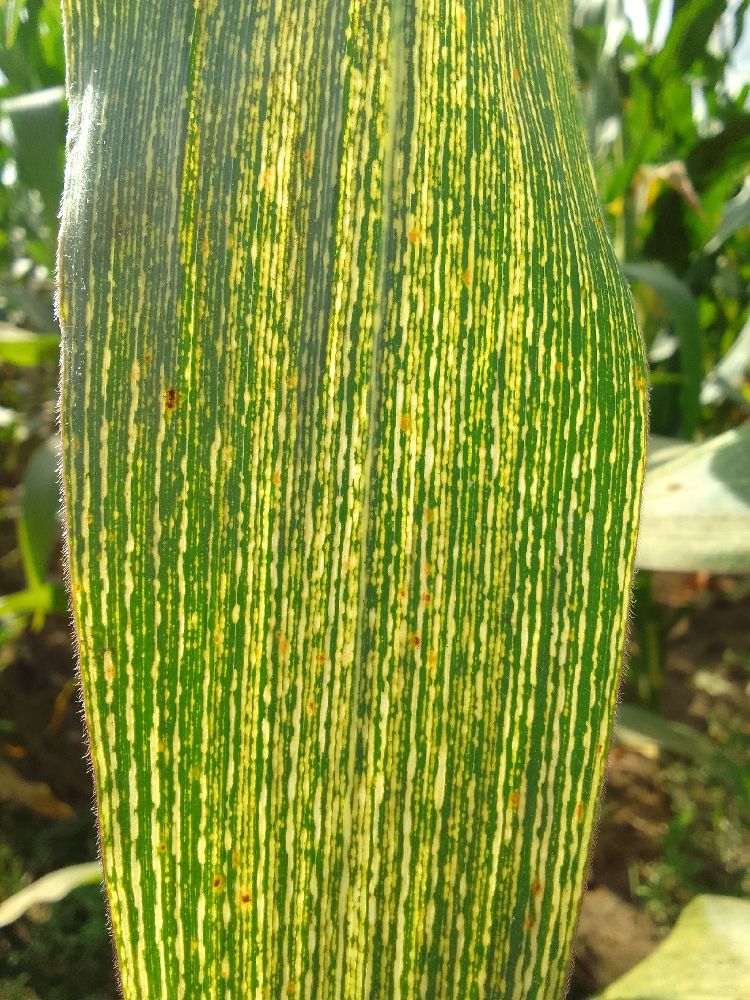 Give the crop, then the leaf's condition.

maize, maize streak virus
